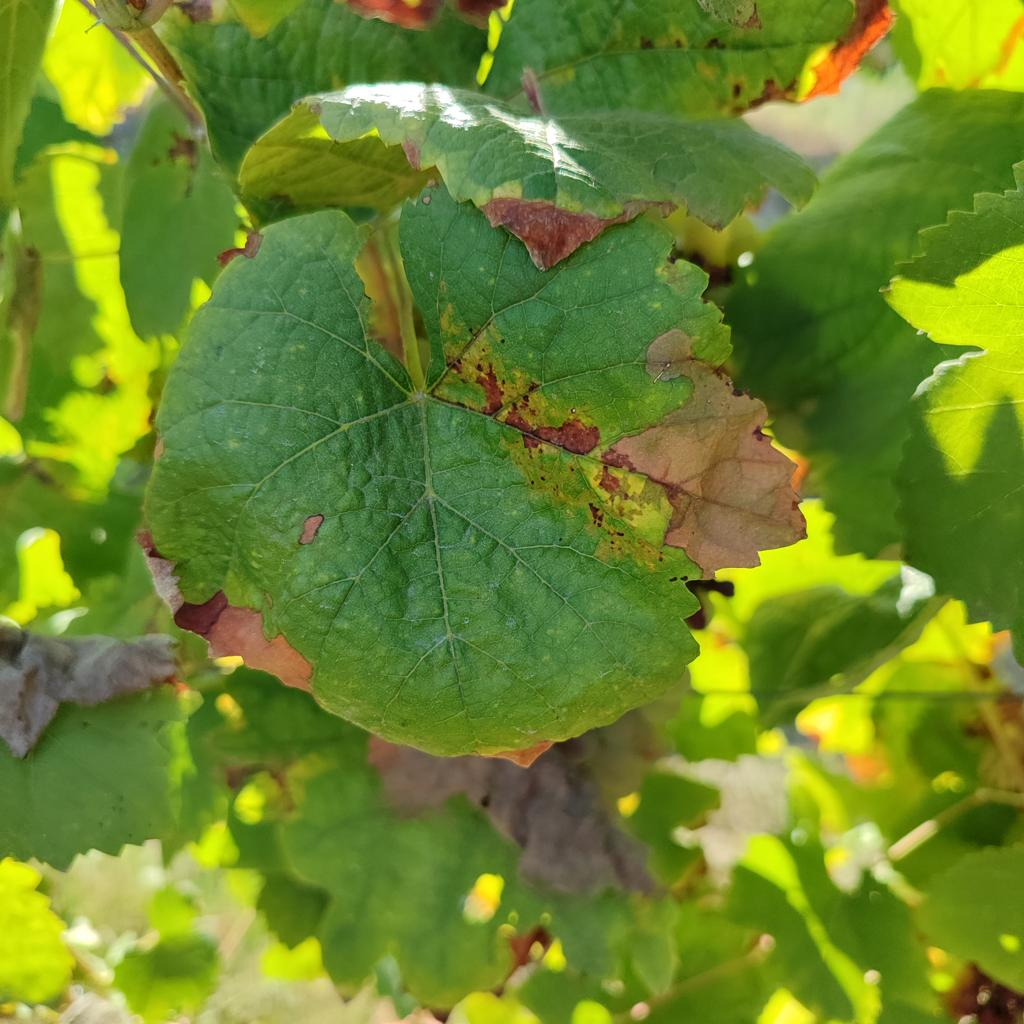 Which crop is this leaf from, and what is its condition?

grapevine, downy mildew
